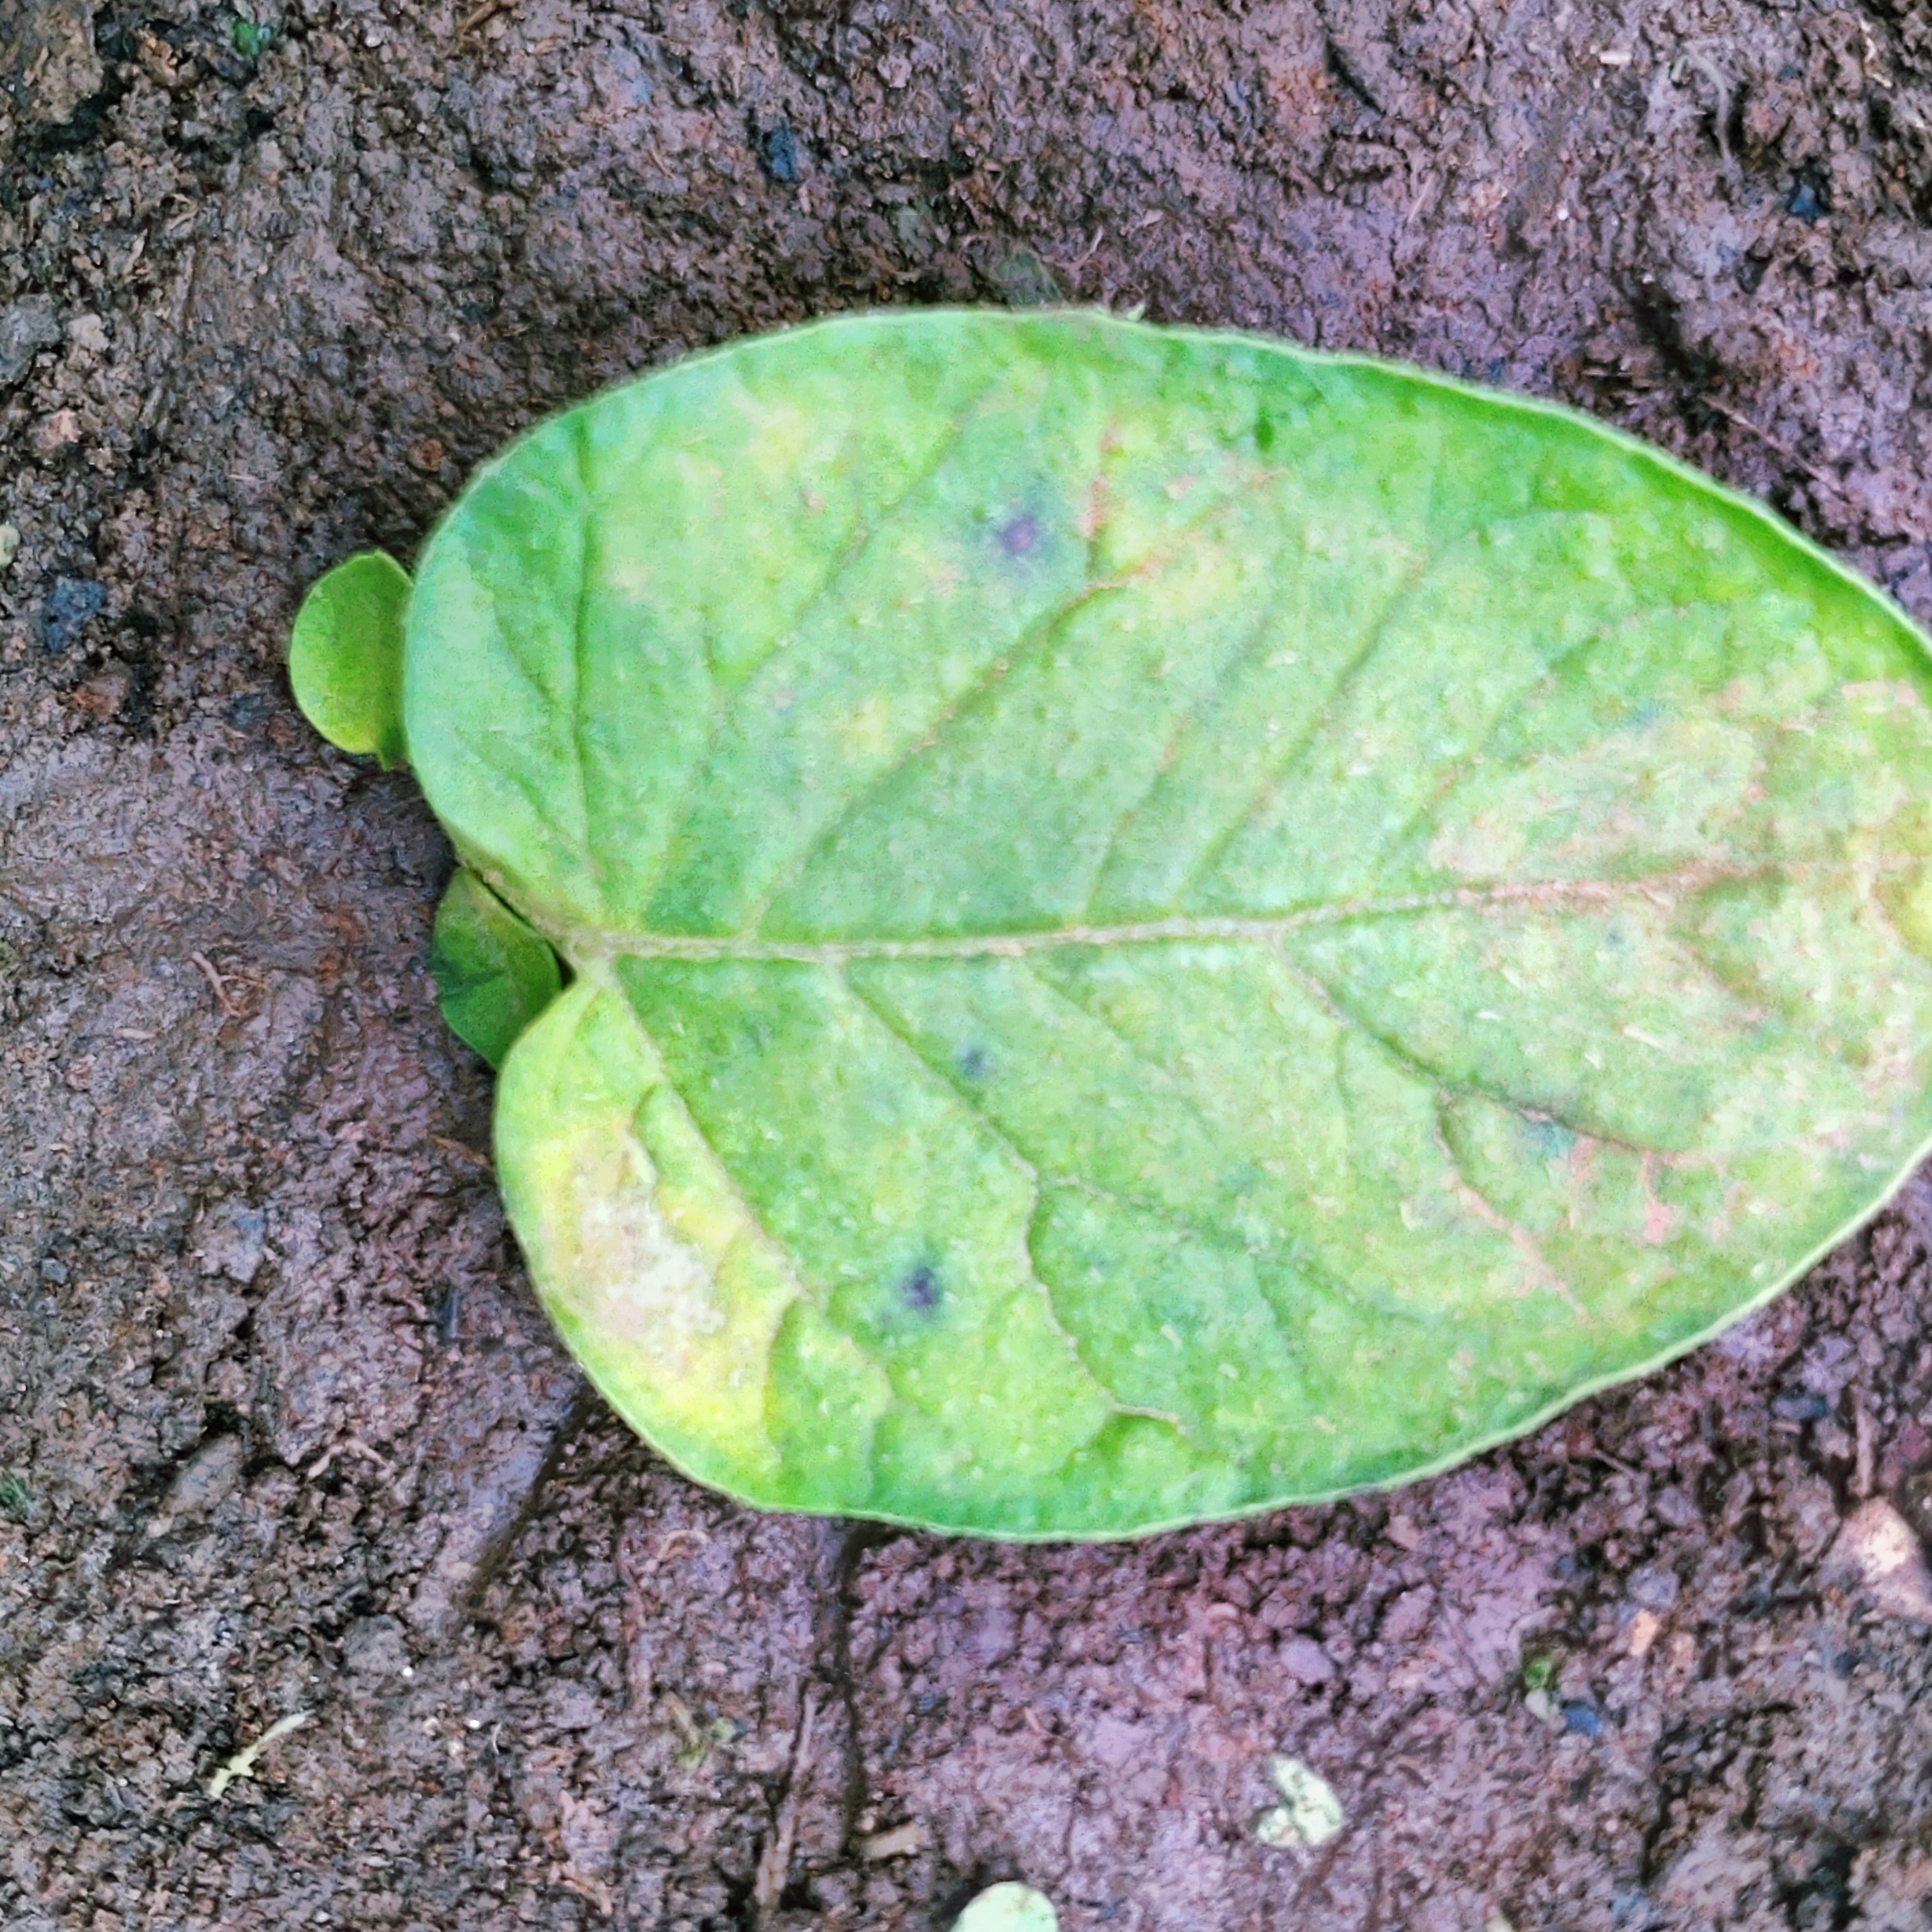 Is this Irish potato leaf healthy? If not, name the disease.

late blight
